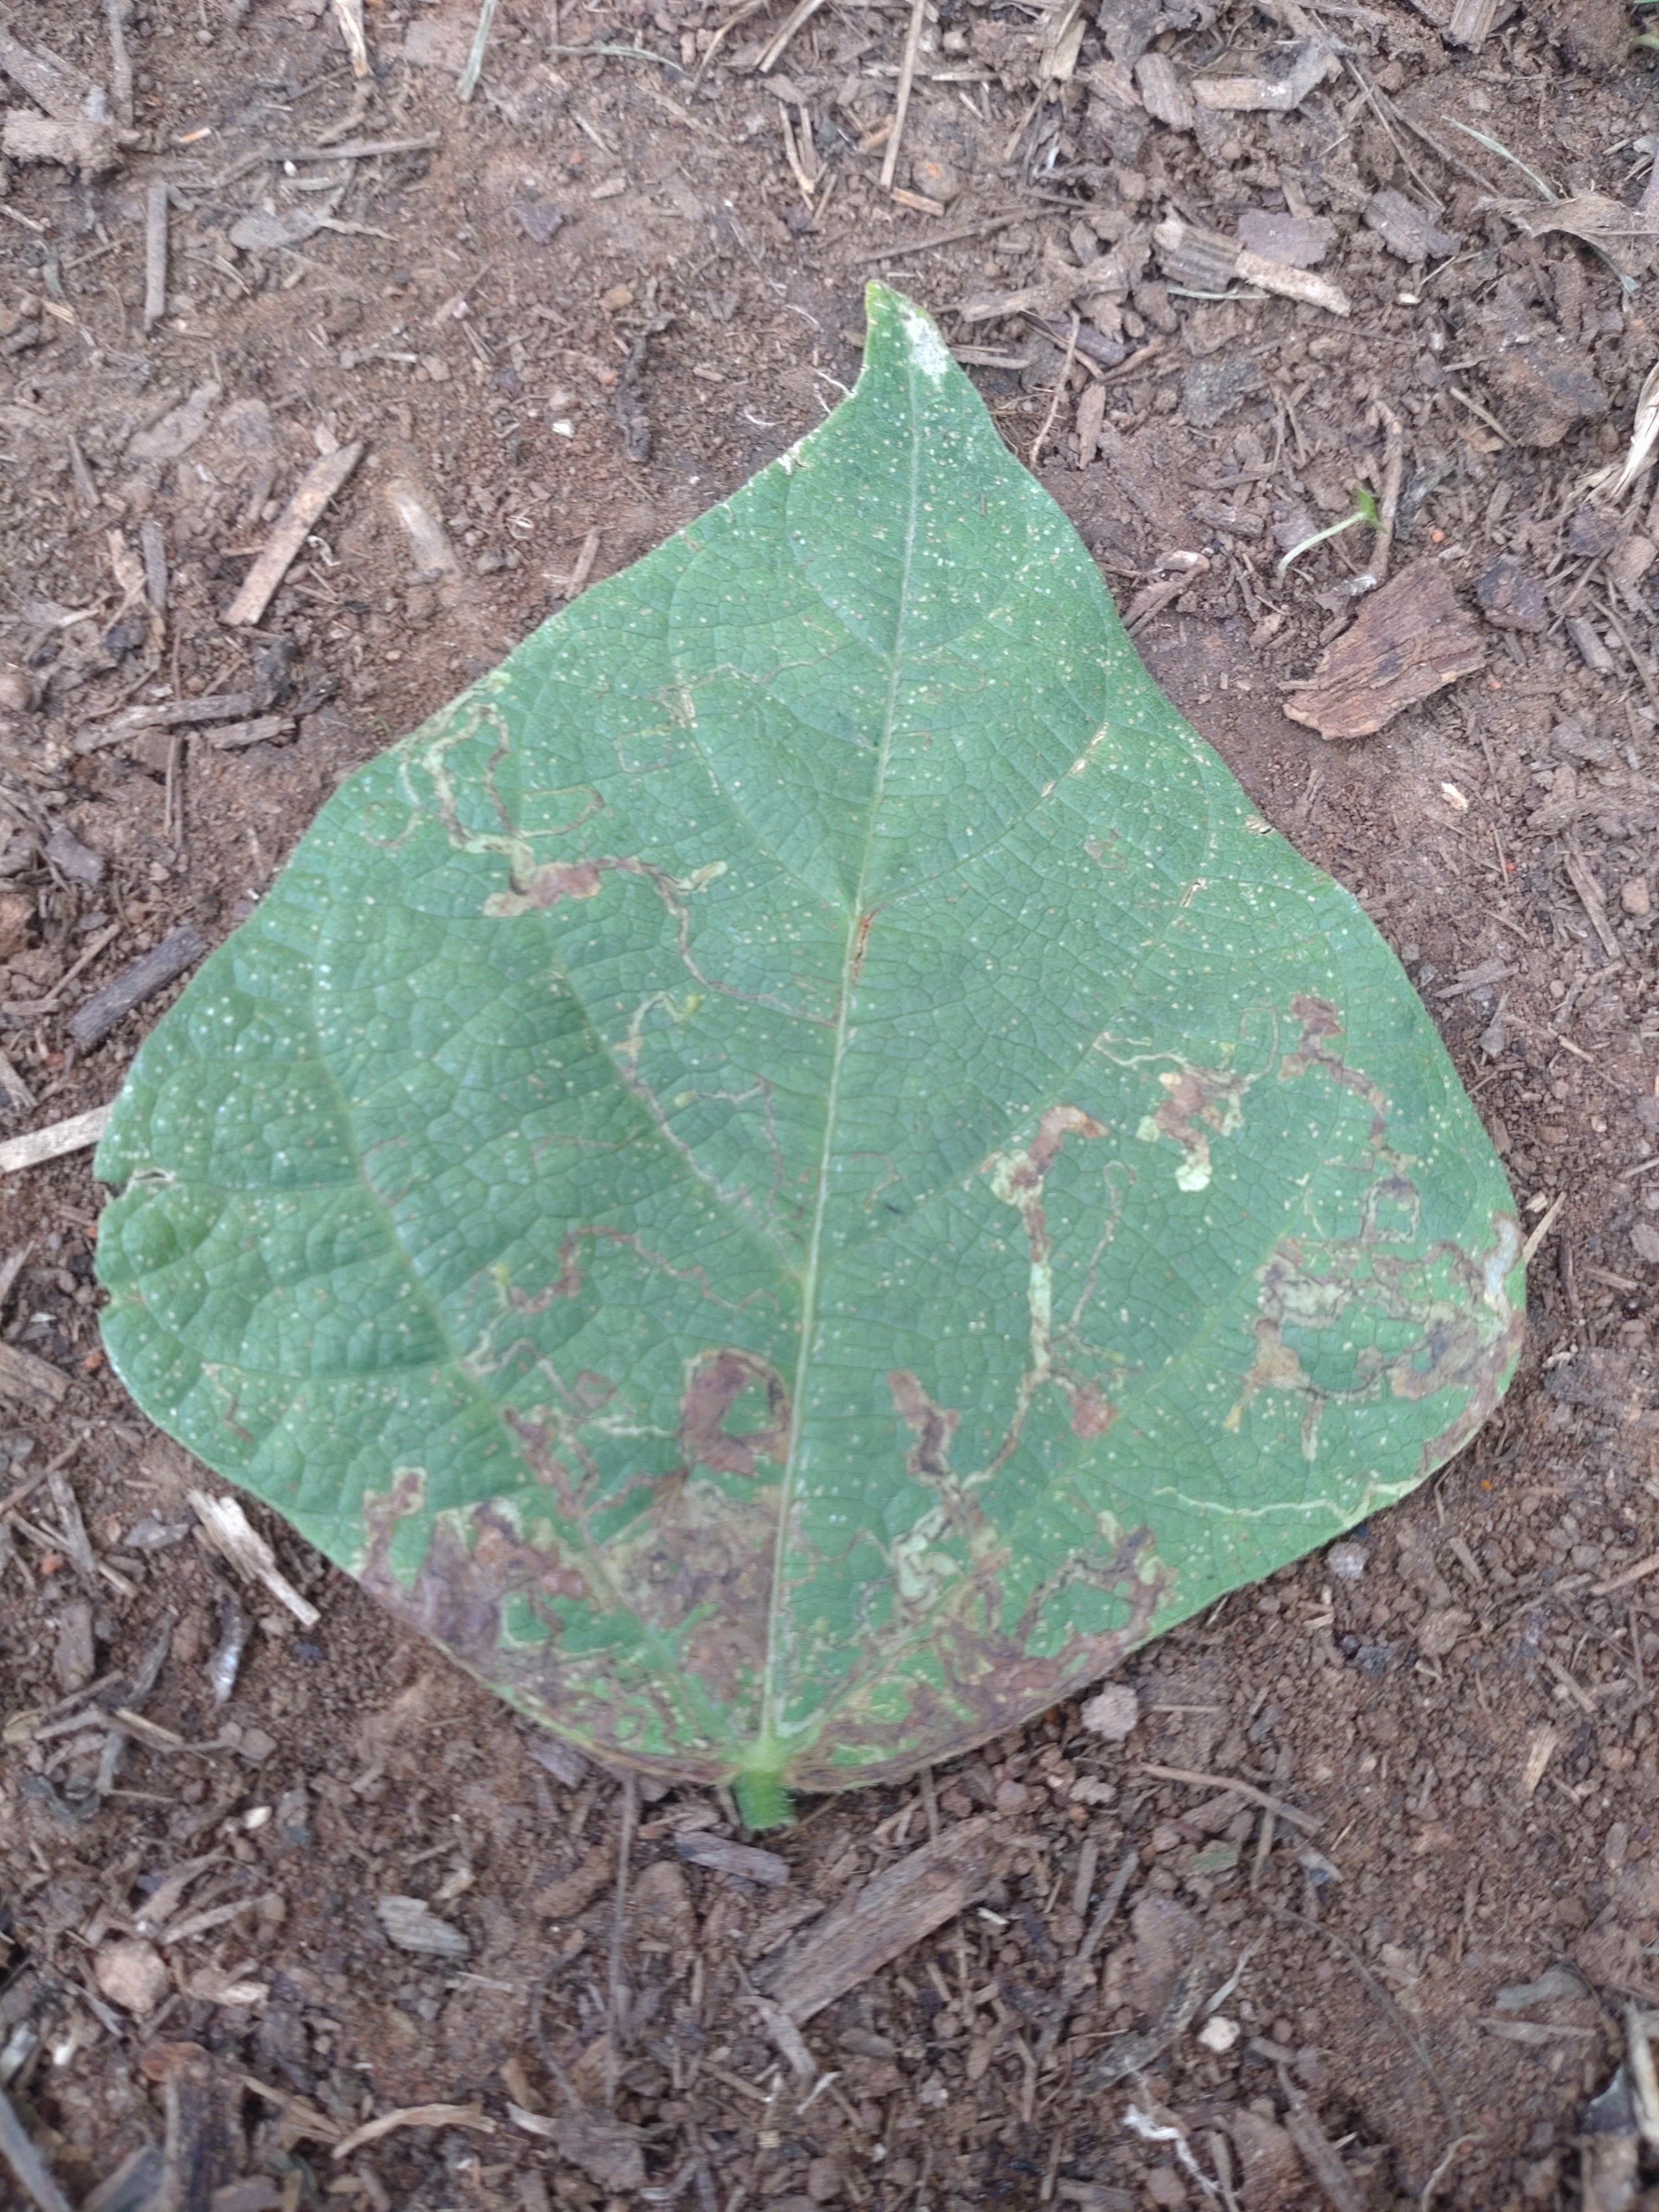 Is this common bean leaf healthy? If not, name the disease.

anthracnose
